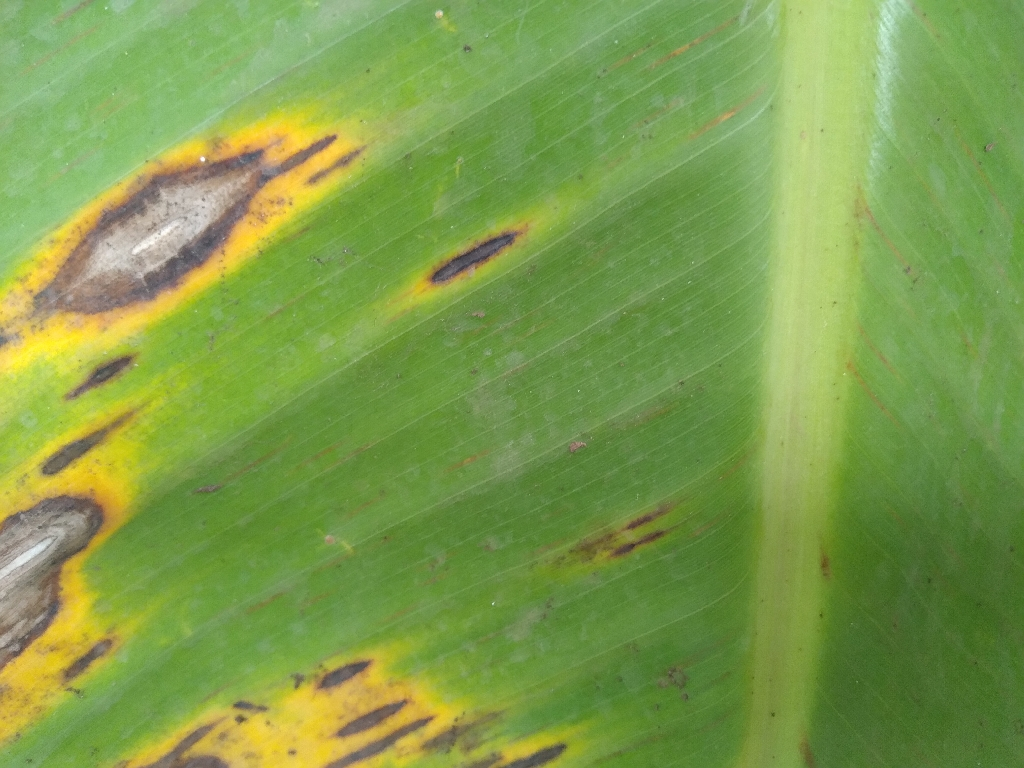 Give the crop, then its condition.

banana, black sigatoka
